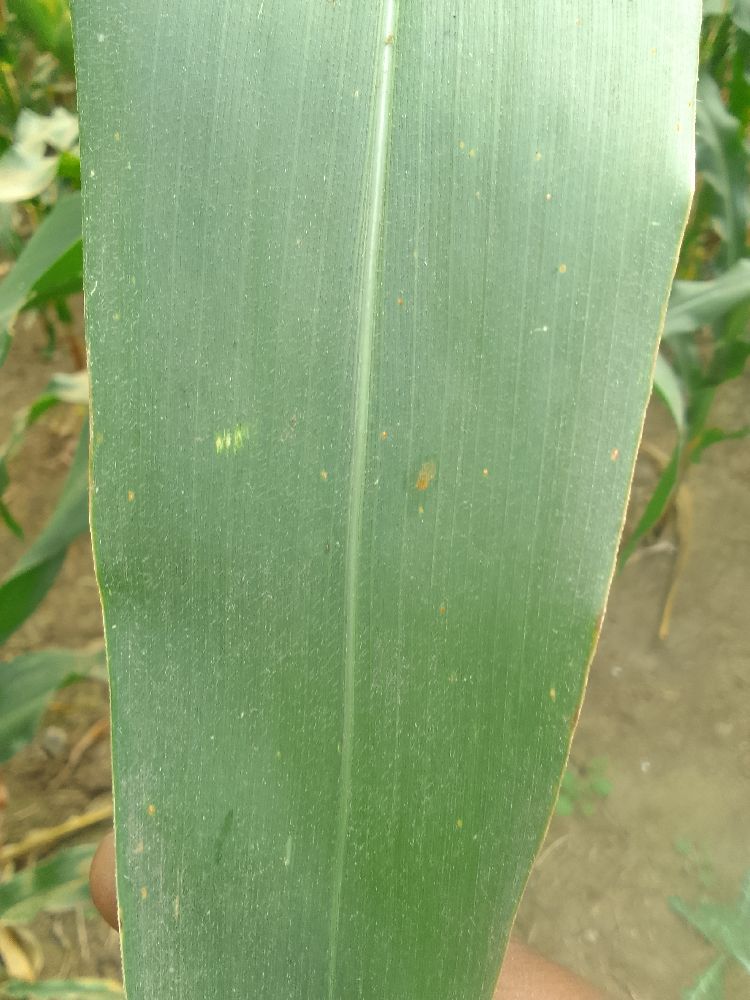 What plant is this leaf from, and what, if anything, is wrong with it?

maize, healthy
